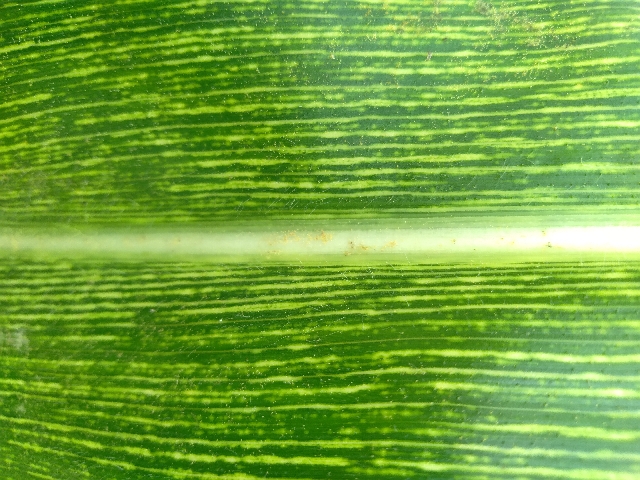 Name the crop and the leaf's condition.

maize, maize streak virus
